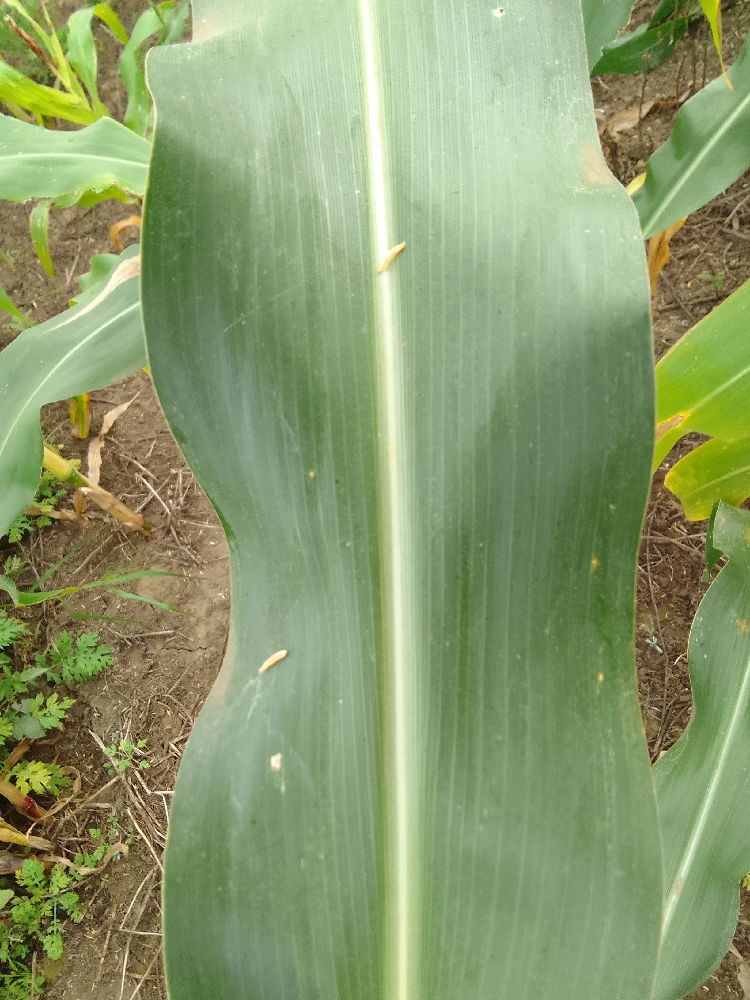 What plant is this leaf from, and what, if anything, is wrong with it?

maize, healthy
